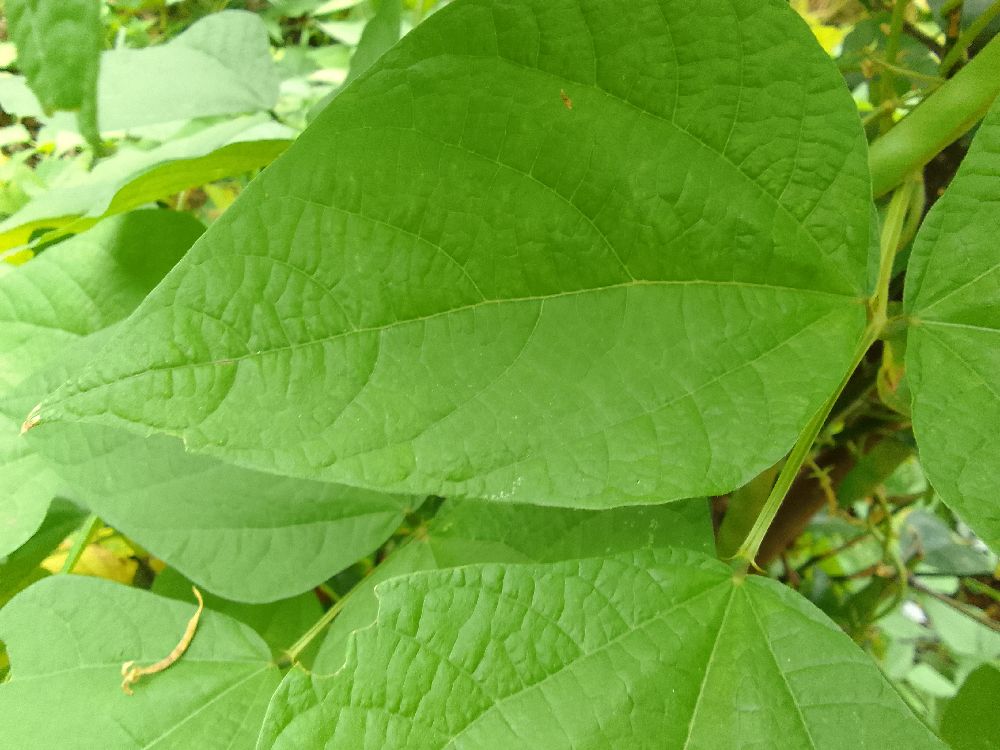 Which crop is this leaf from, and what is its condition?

common bean, healthy
